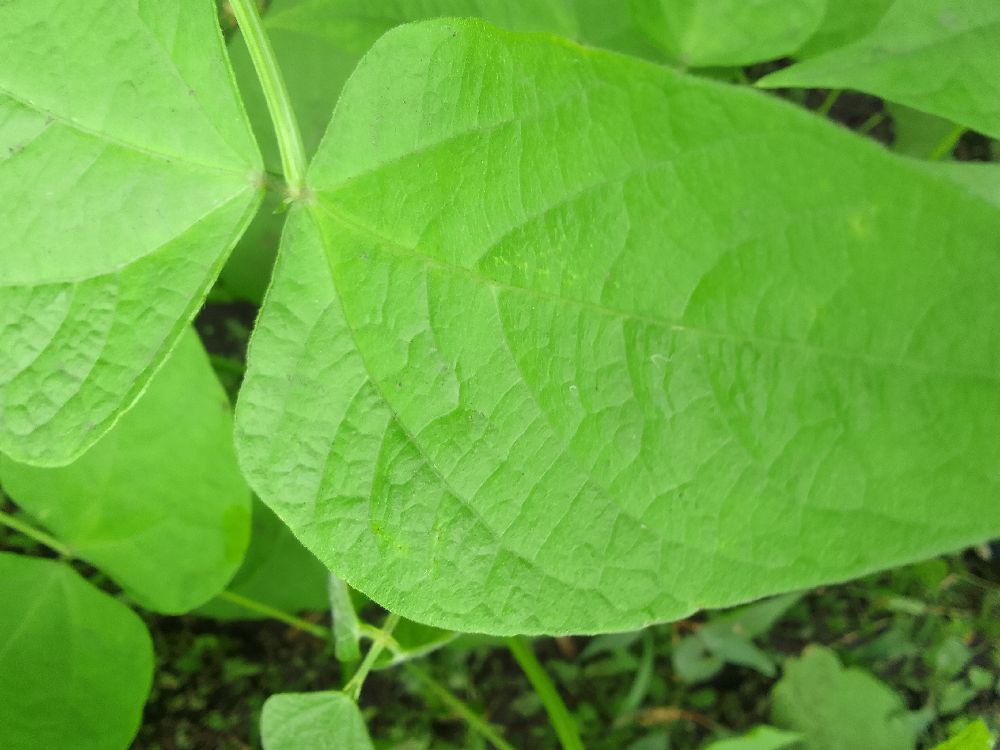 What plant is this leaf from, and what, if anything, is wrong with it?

common bean, healthy
